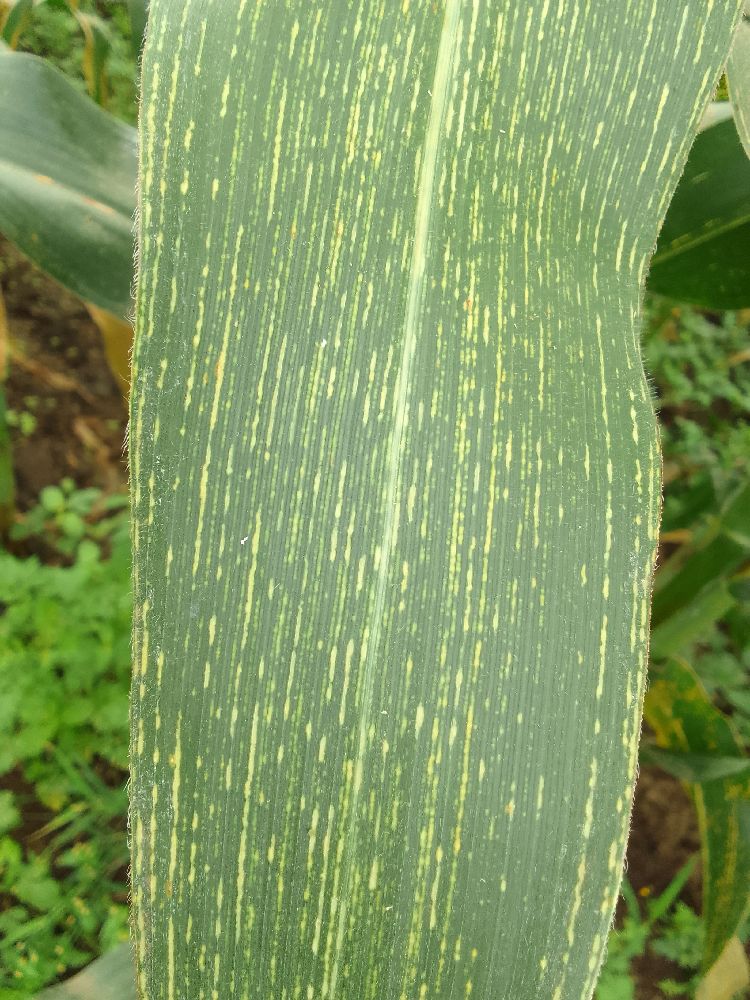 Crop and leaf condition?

maize, maize streak virus
